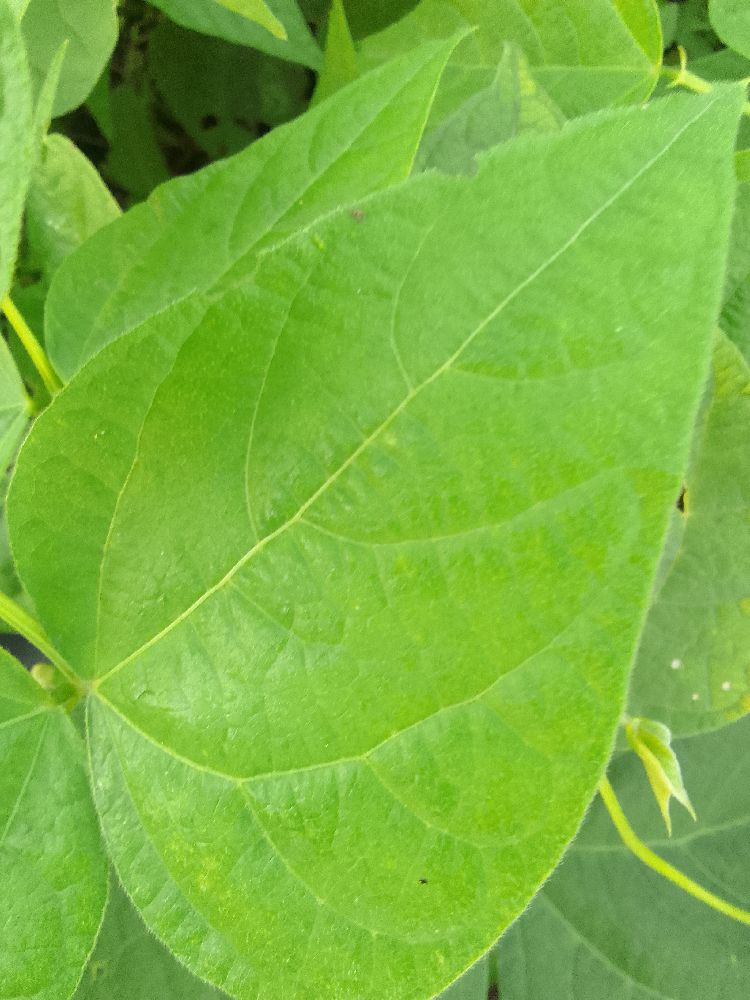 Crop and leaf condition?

common bean, healthy
